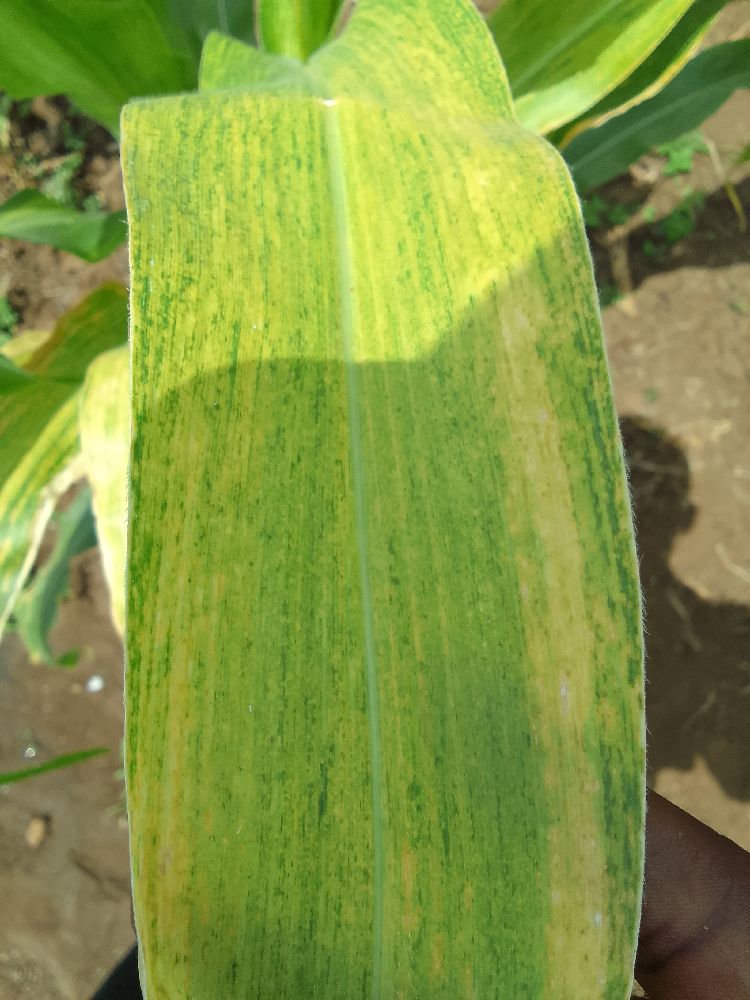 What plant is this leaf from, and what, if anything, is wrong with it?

maize, maize lethal necrosis
